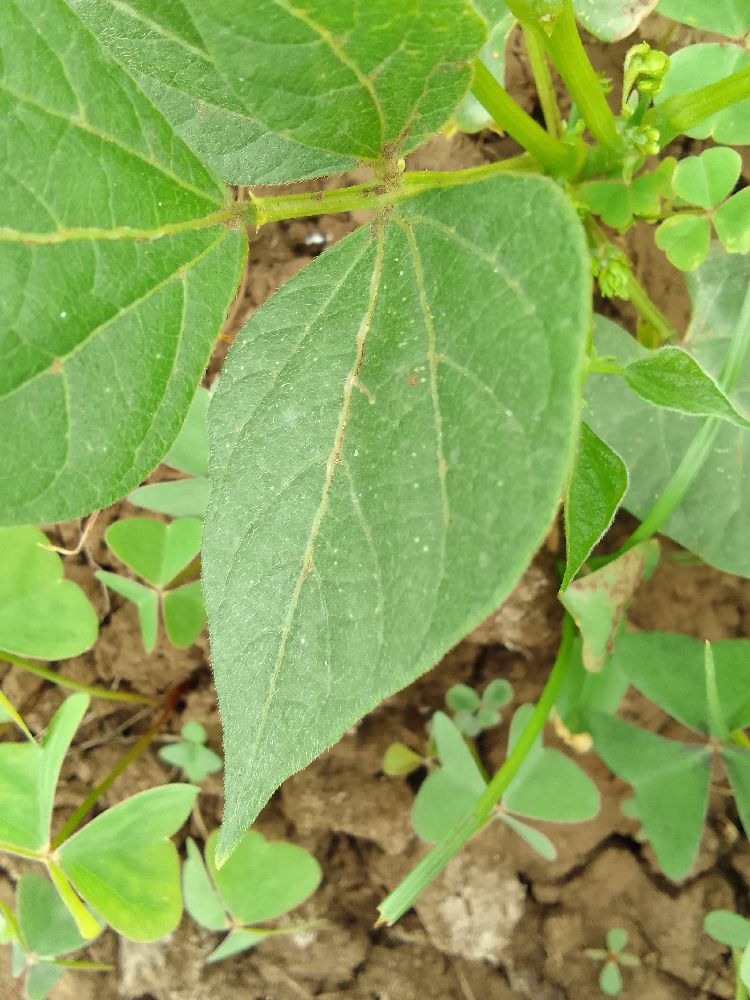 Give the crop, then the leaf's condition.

common bean, healthy
